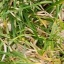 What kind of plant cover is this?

grass
